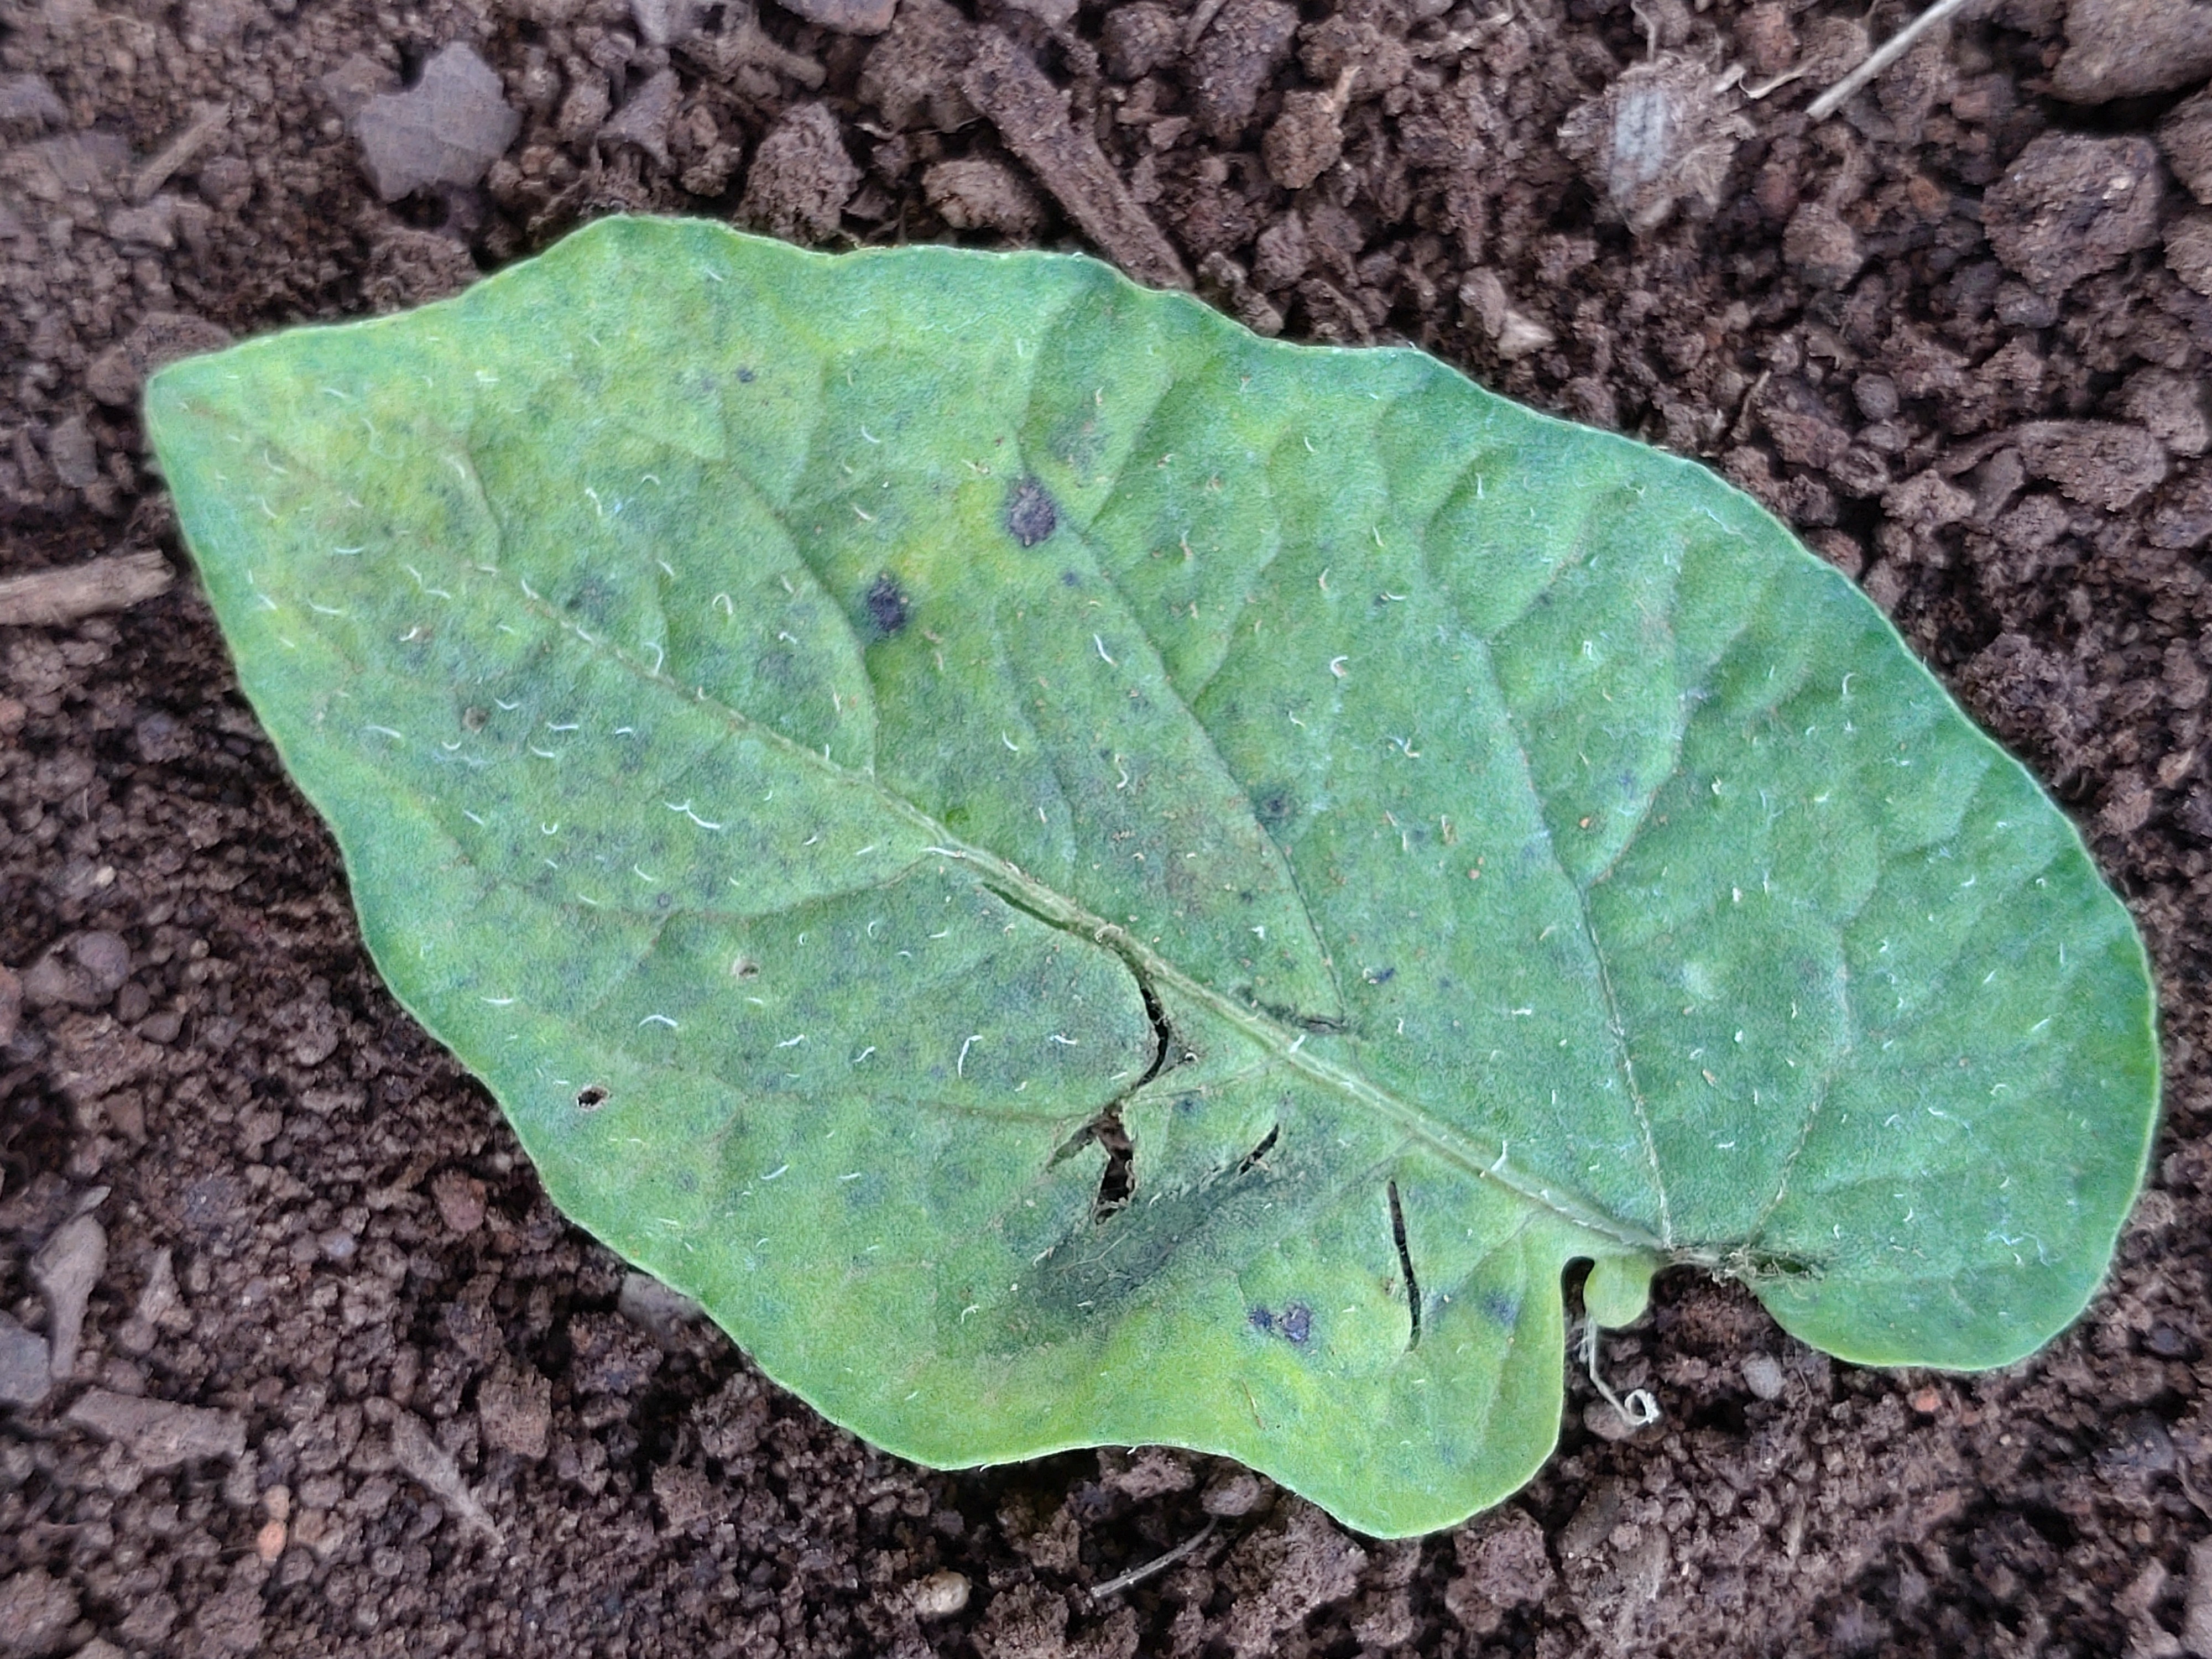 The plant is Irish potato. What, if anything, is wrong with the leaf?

late blight
